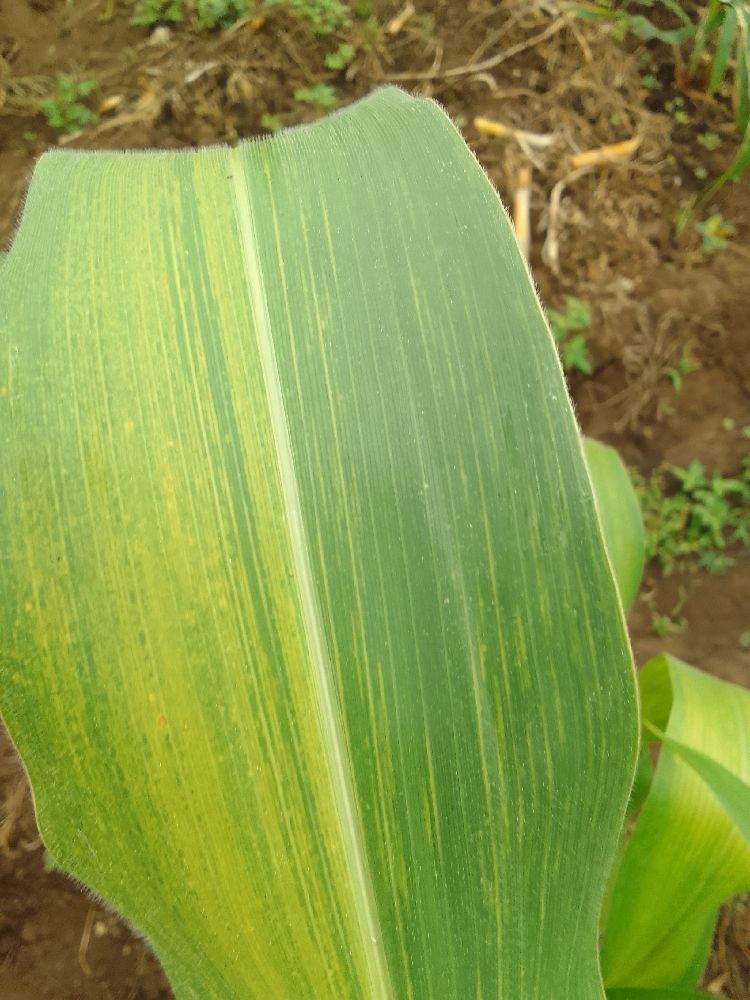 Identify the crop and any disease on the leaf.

maize, maize lethal necrosis
